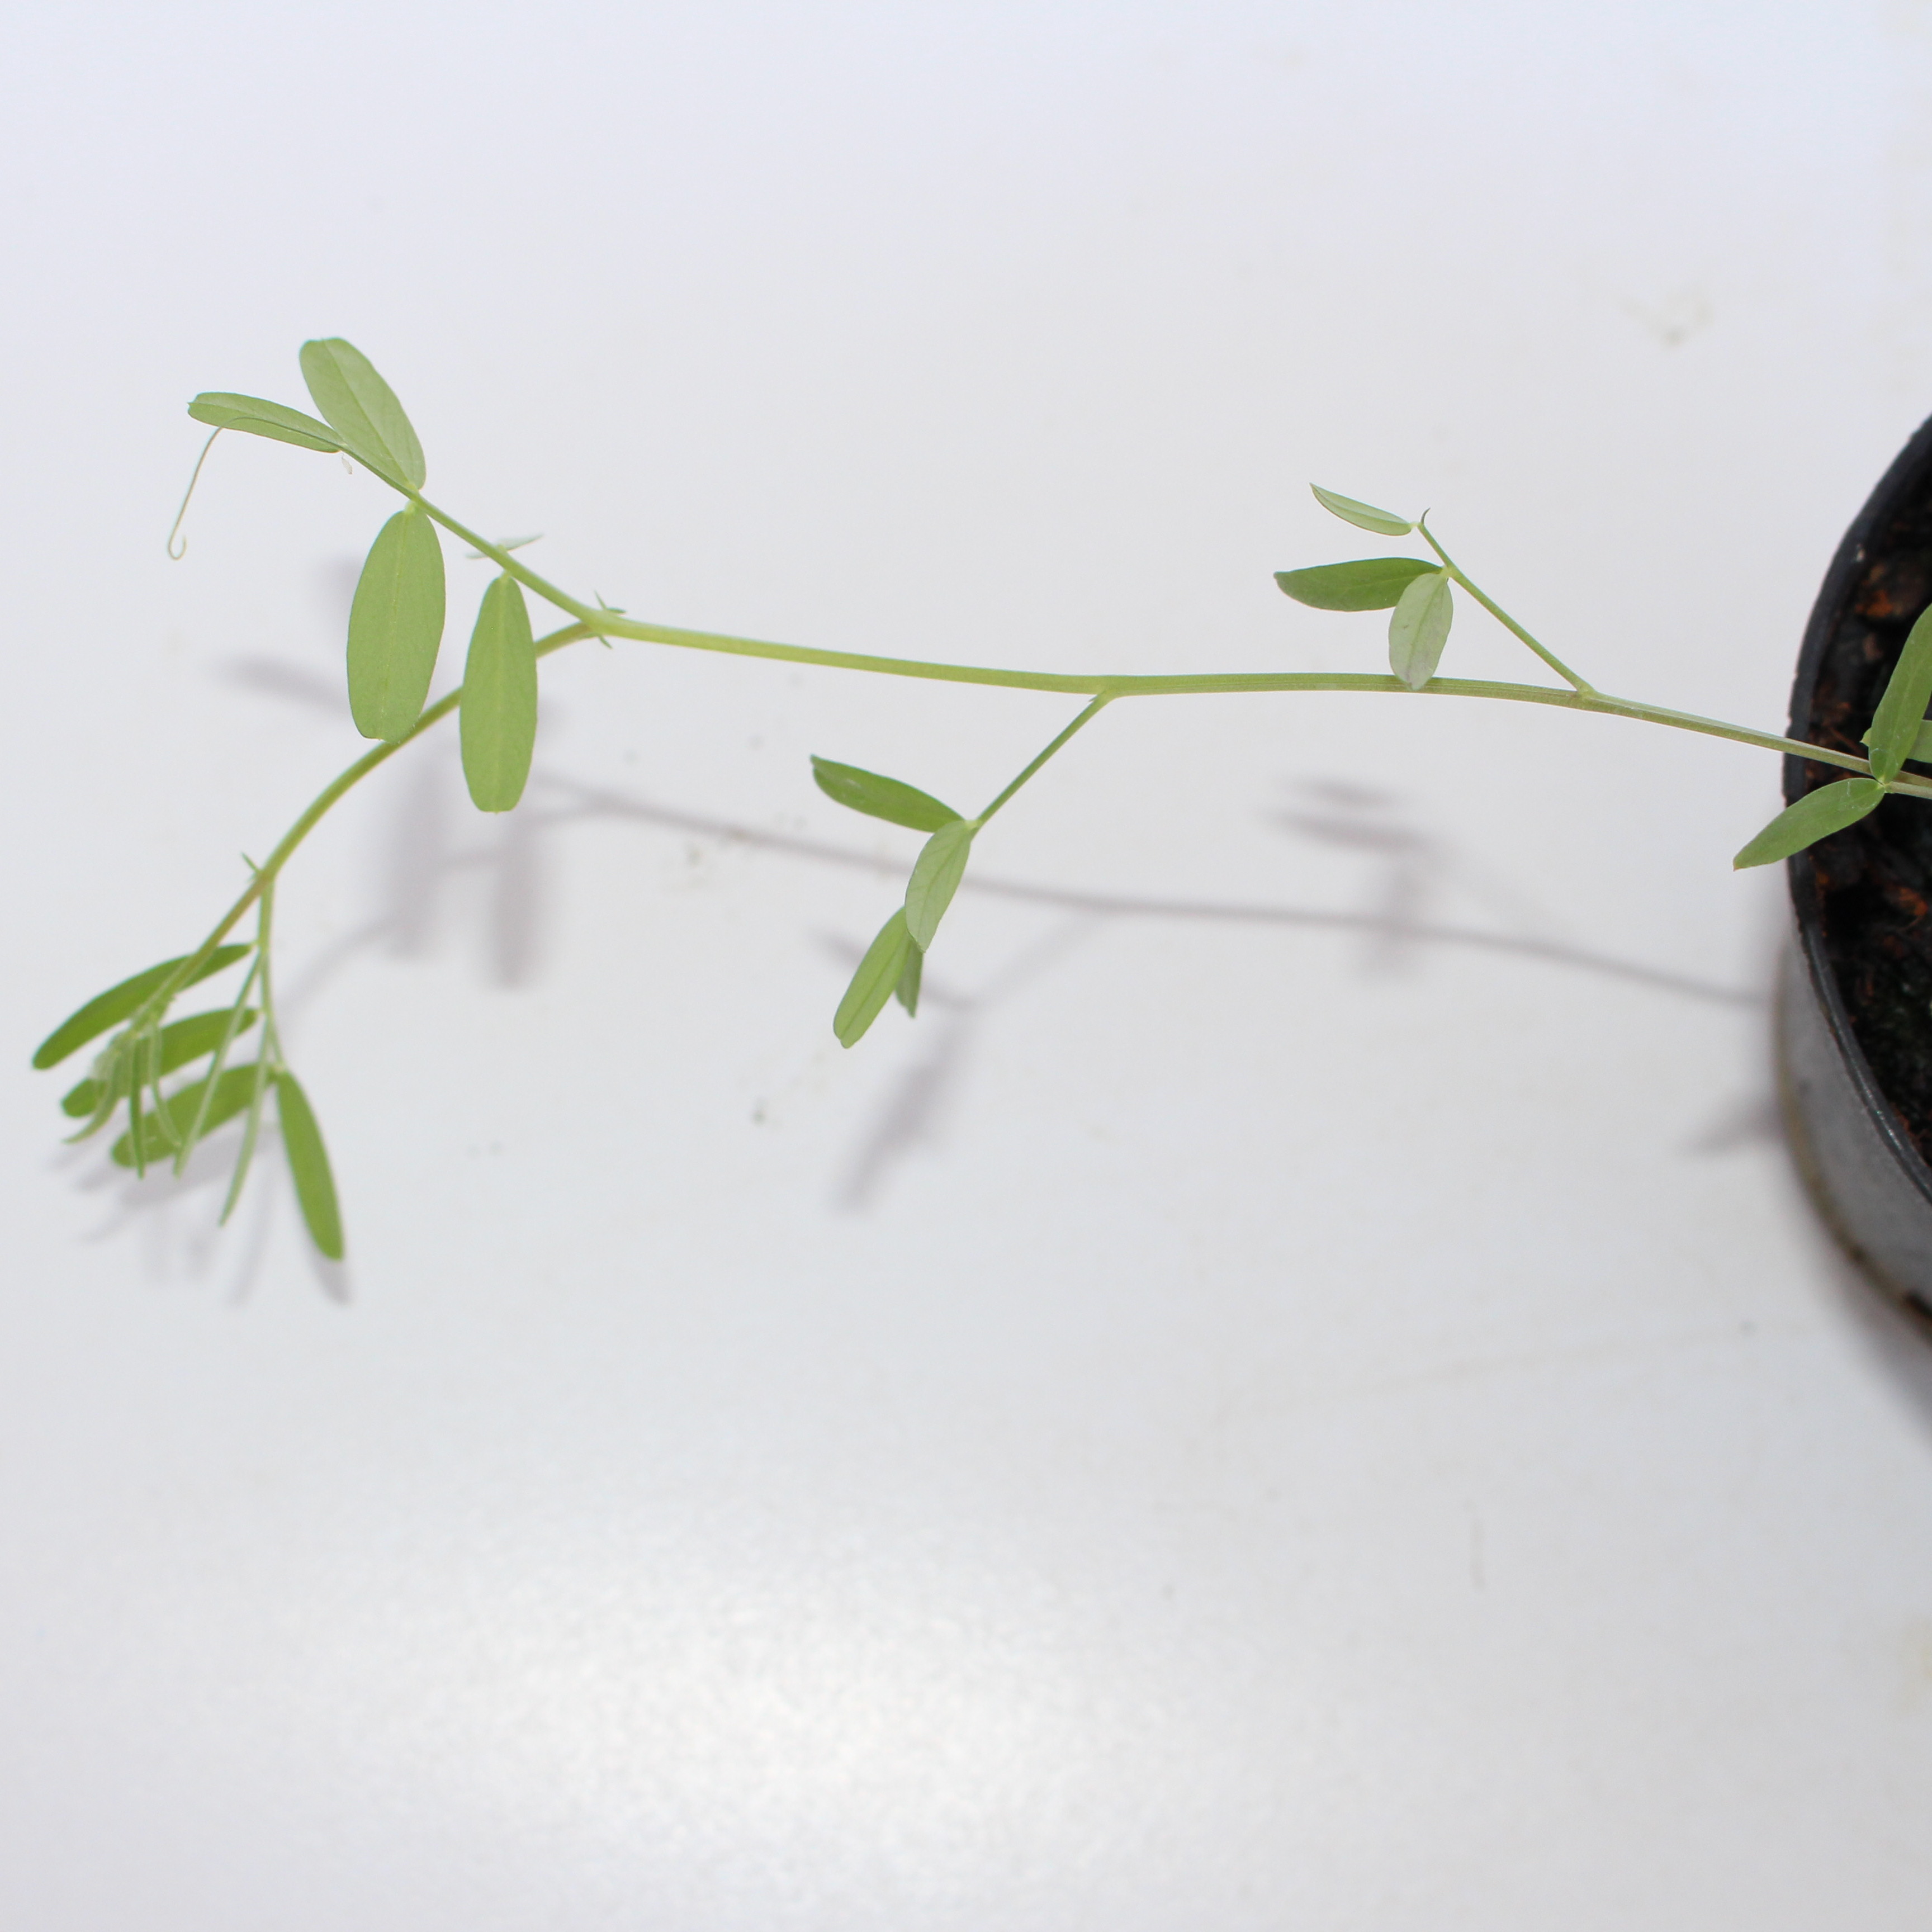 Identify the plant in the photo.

Vicia sativa
